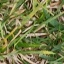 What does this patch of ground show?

grass
